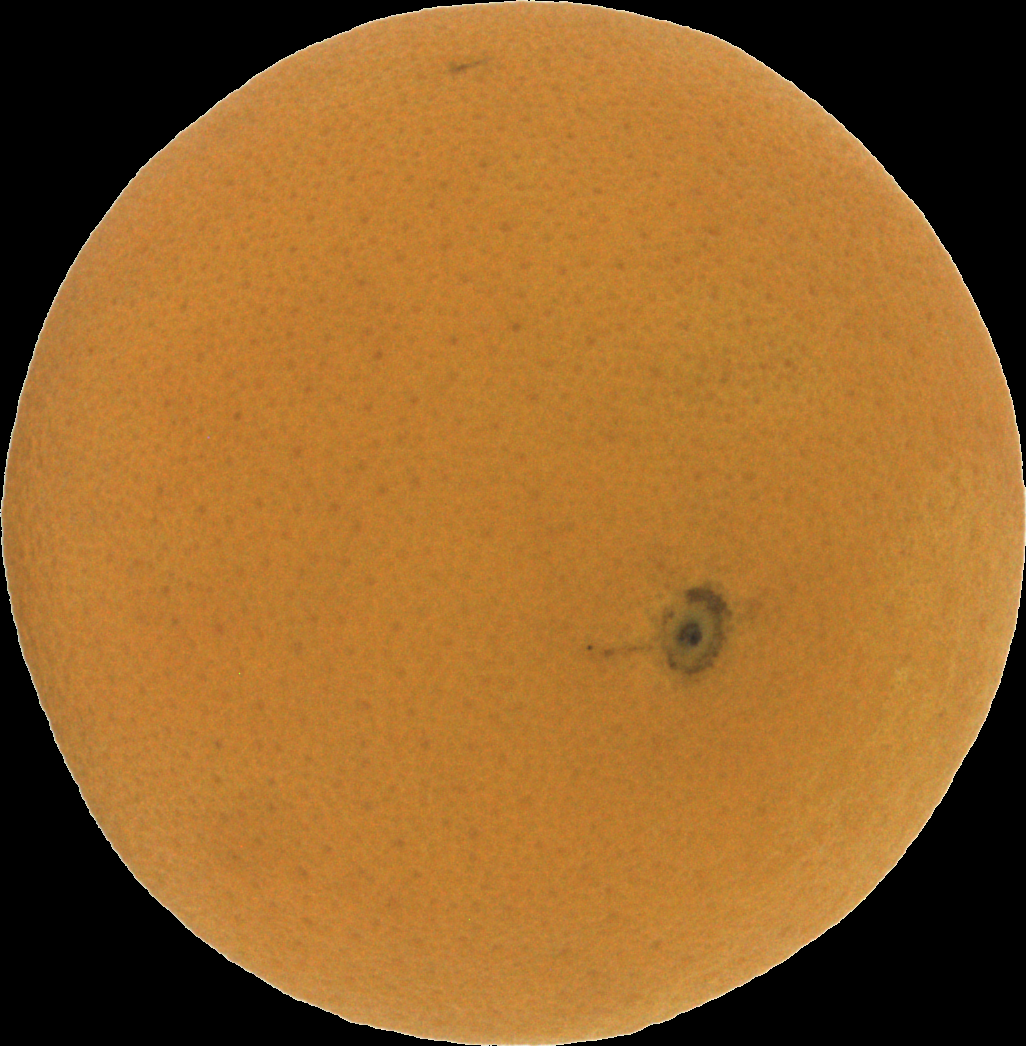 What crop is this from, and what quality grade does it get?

orange, good
